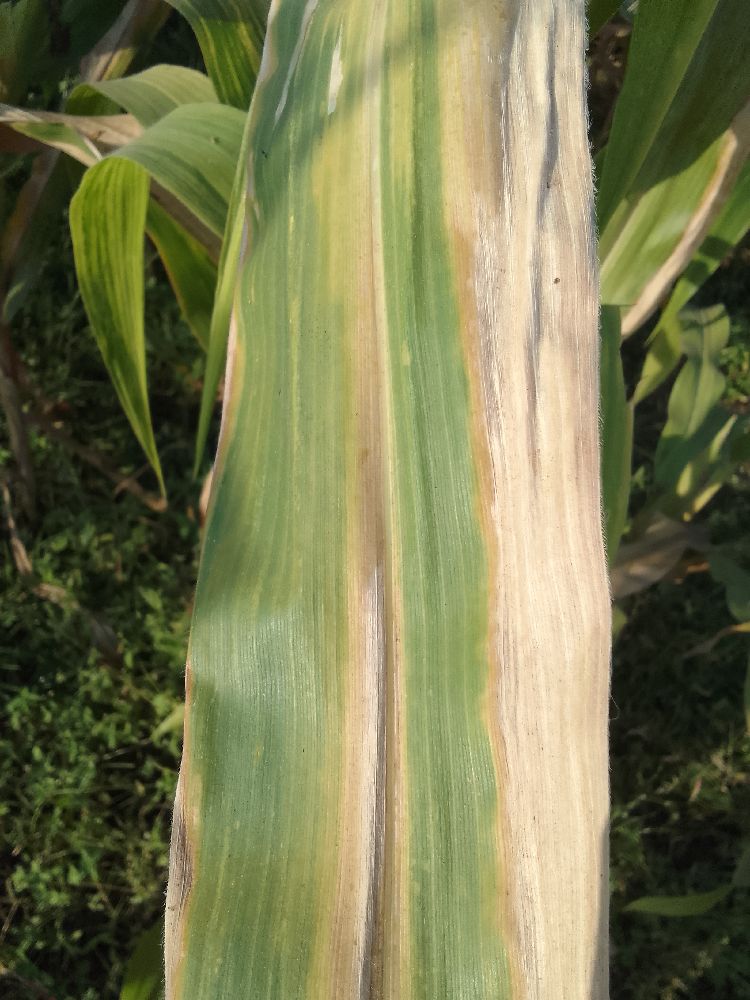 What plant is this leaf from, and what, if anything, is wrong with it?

maize, maize lethal necrosis
